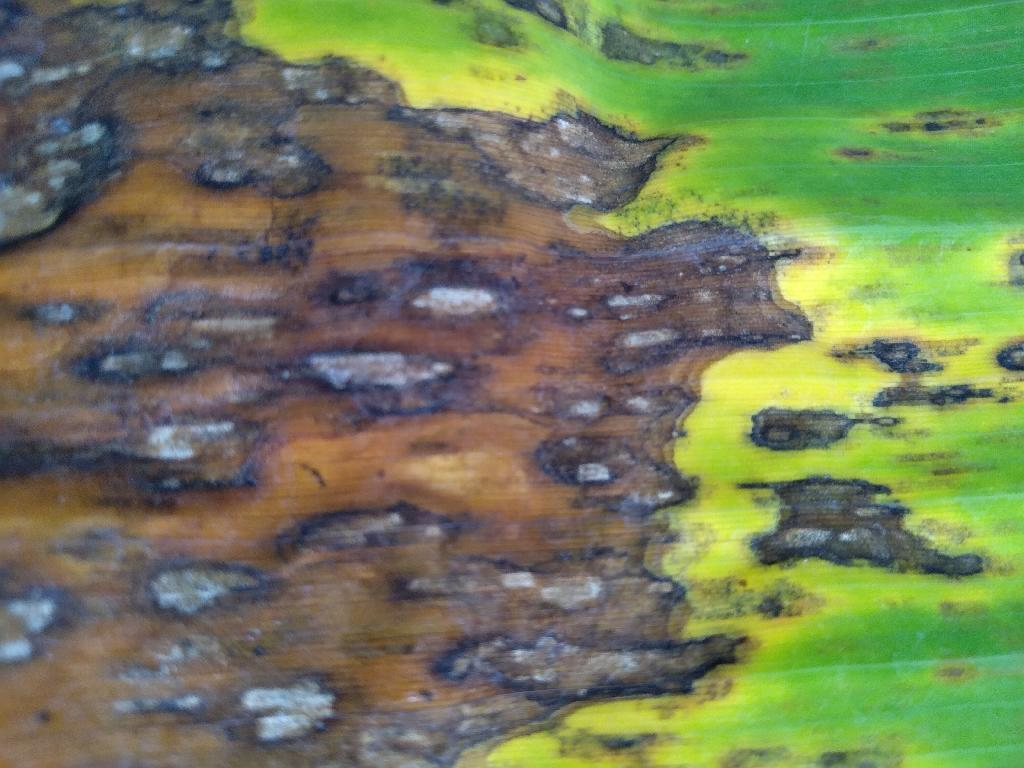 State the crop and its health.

banana, black sigatoka
